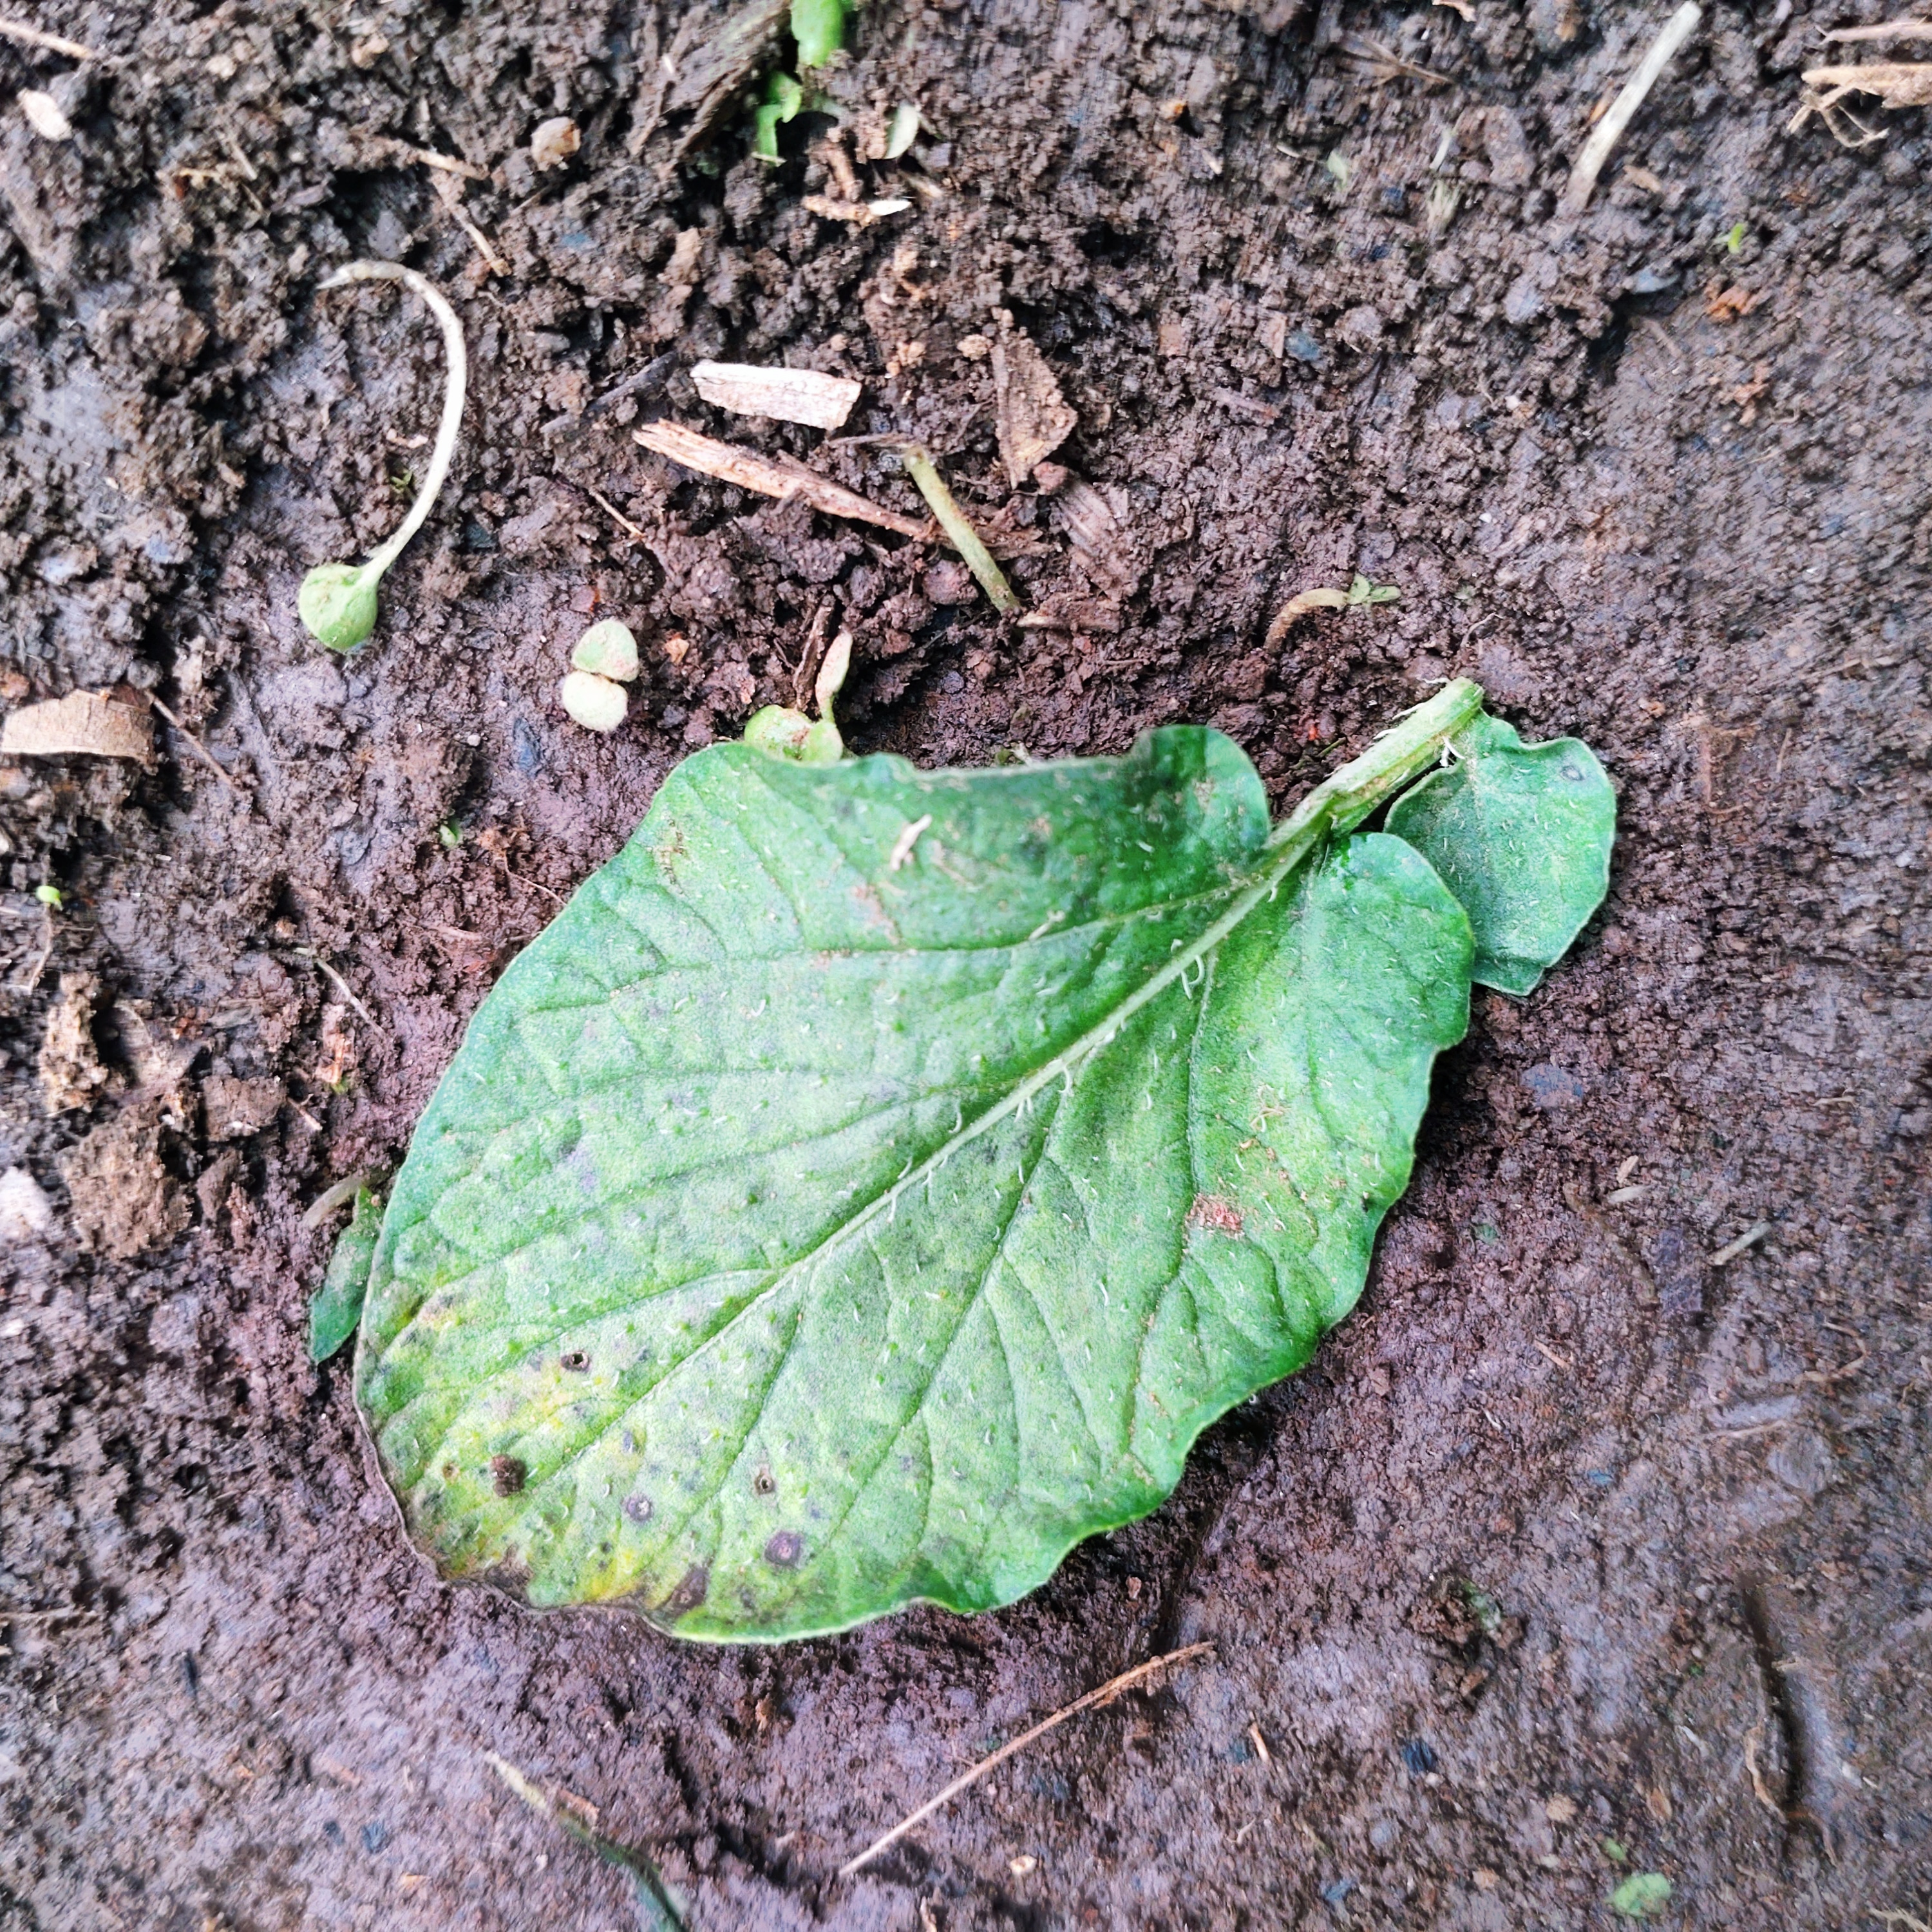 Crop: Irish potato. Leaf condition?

late blight
